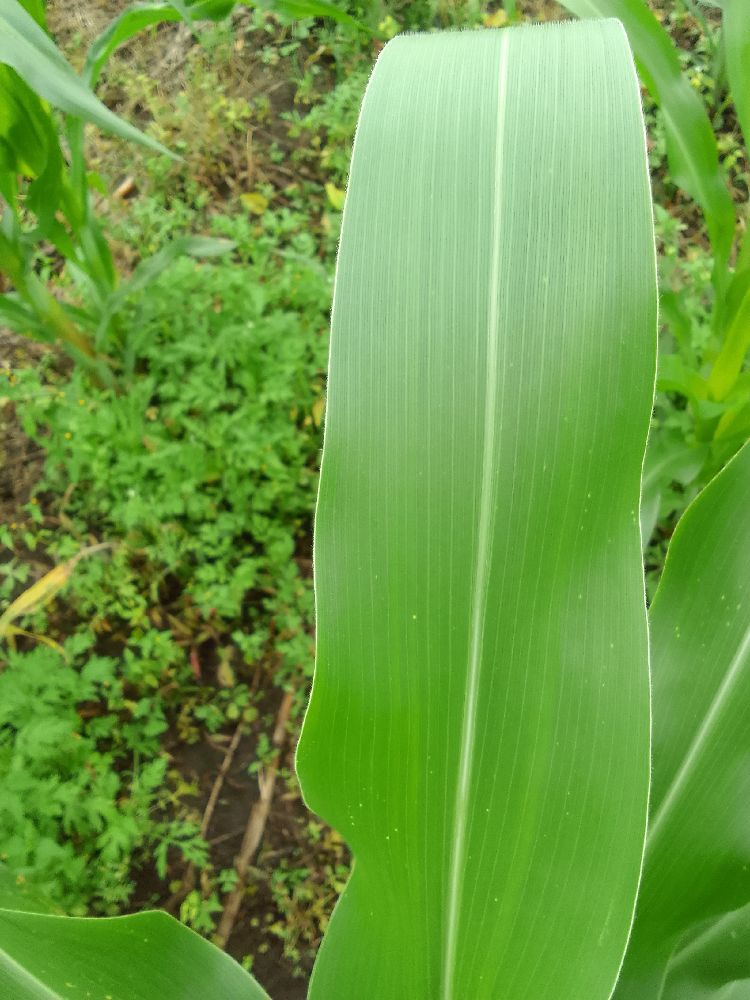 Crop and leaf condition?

maize, healthy
